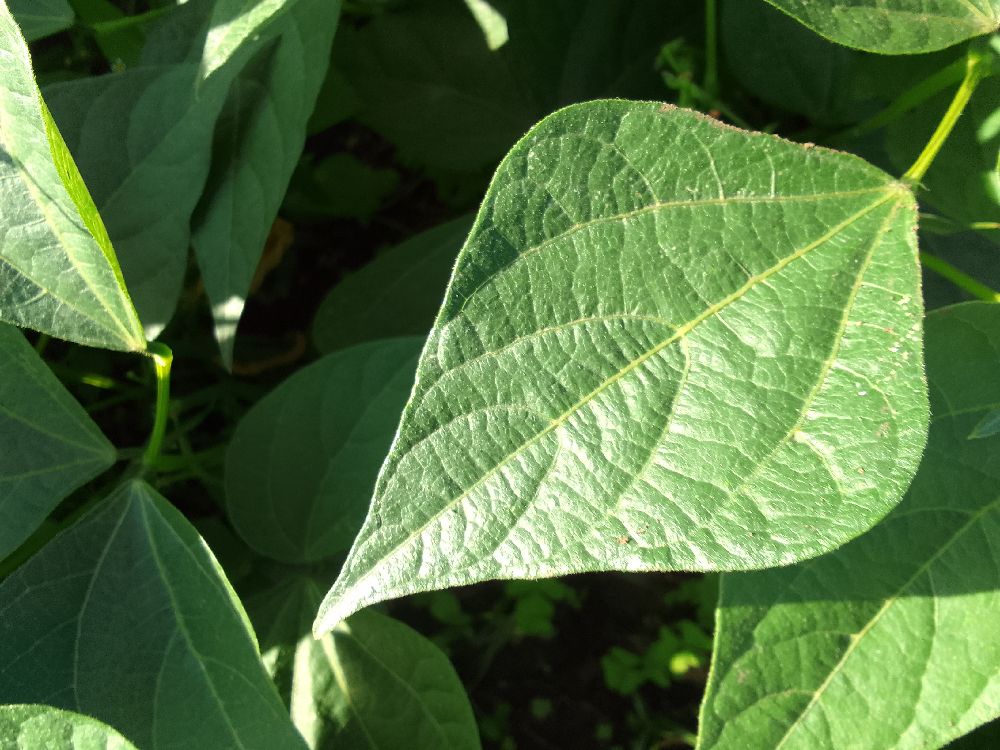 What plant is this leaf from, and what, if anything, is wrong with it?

common bean, healthy
